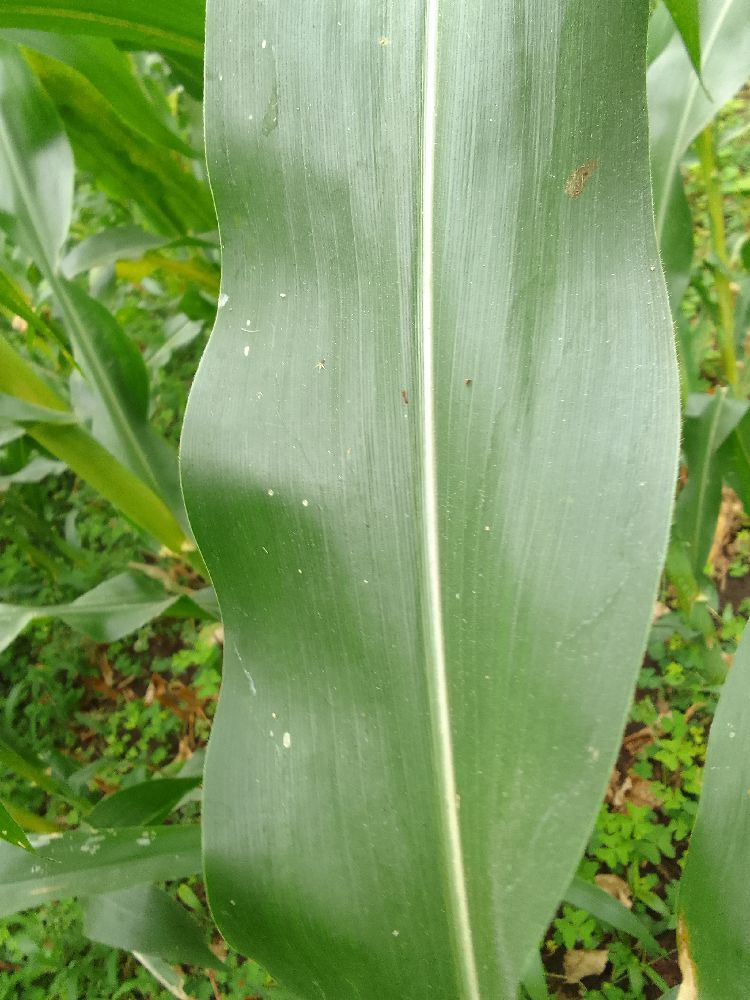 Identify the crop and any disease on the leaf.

maize, healthy
